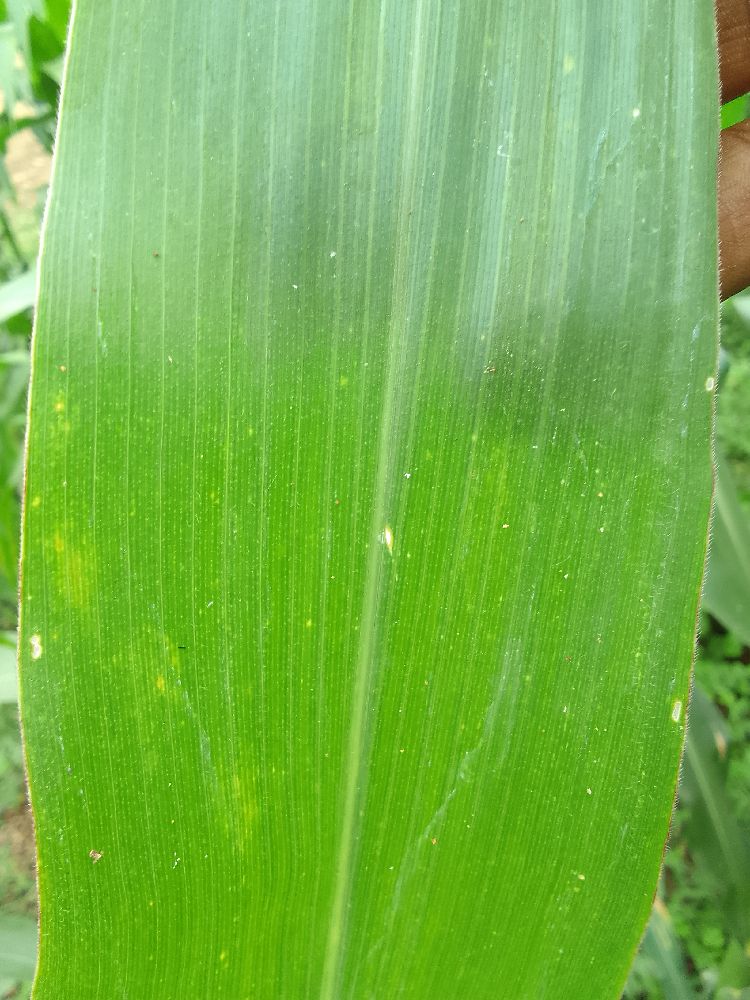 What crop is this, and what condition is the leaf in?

maize, healthy
